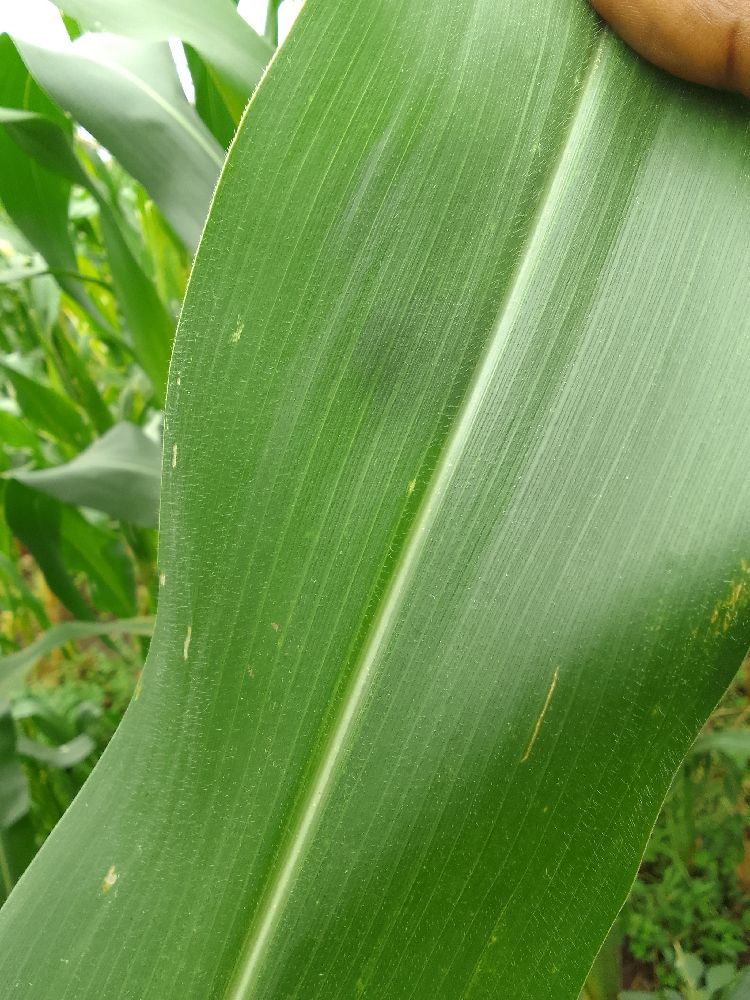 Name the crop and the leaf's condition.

maize, healthy
